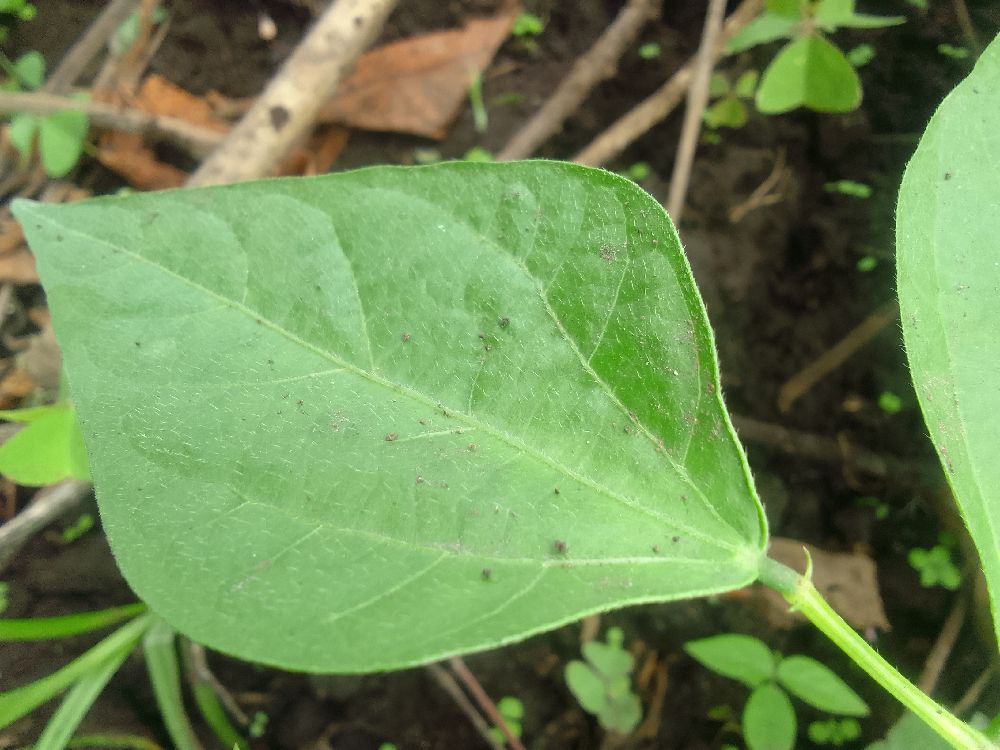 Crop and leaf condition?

common bean, healthy
